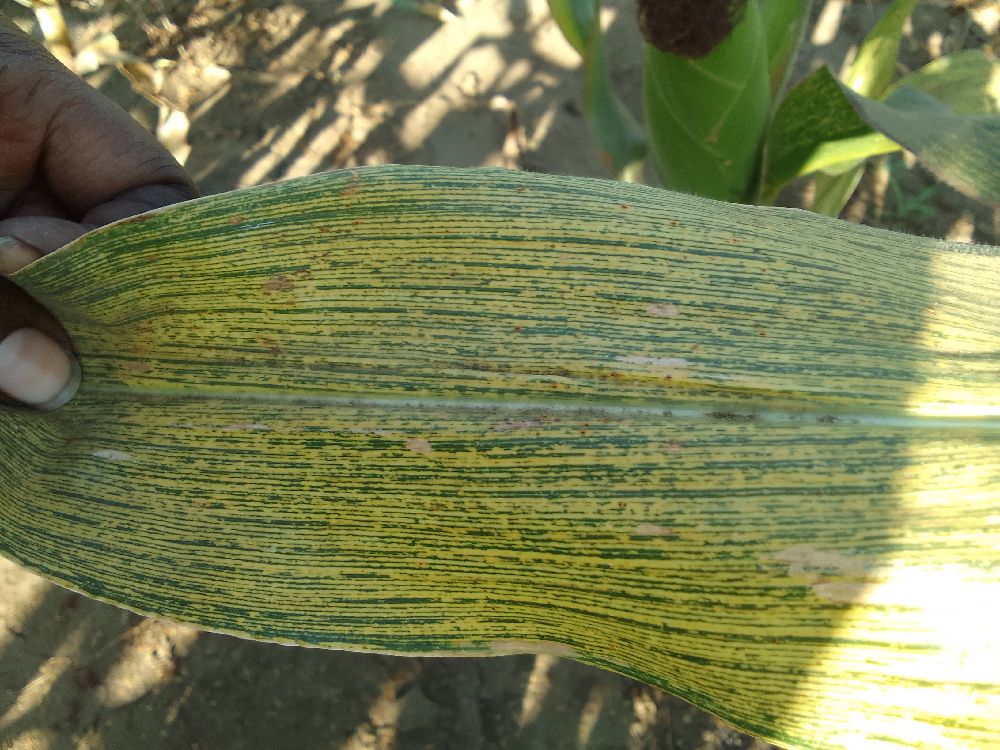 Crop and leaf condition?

maize, maize streak virus
